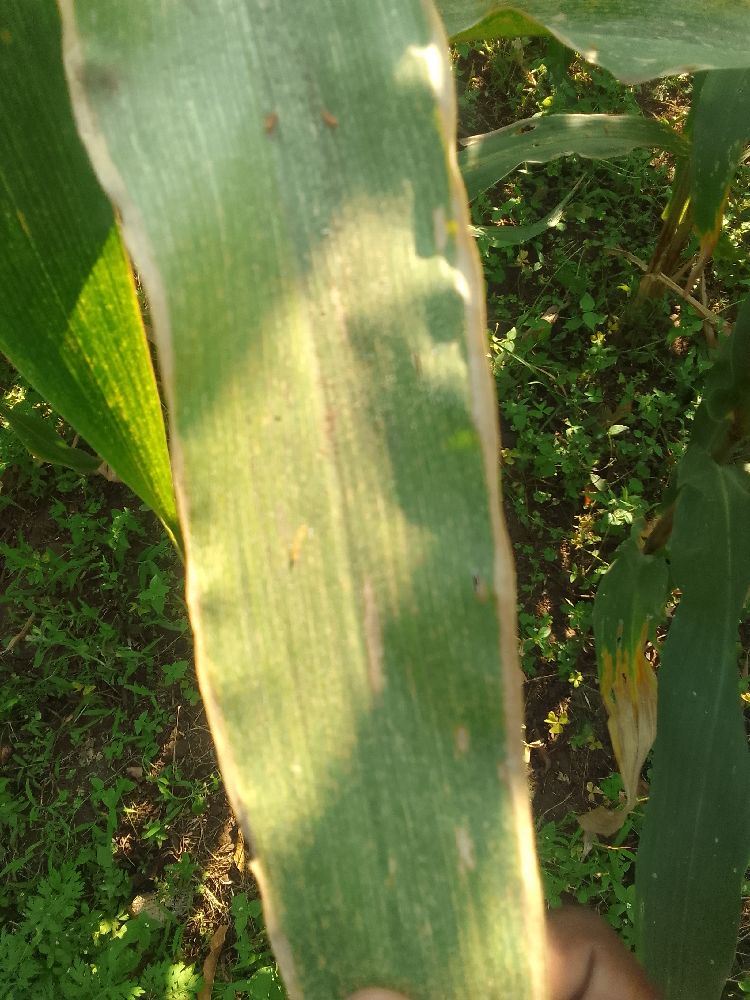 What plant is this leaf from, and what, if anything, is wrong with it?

maize, maize lethal necrosis
